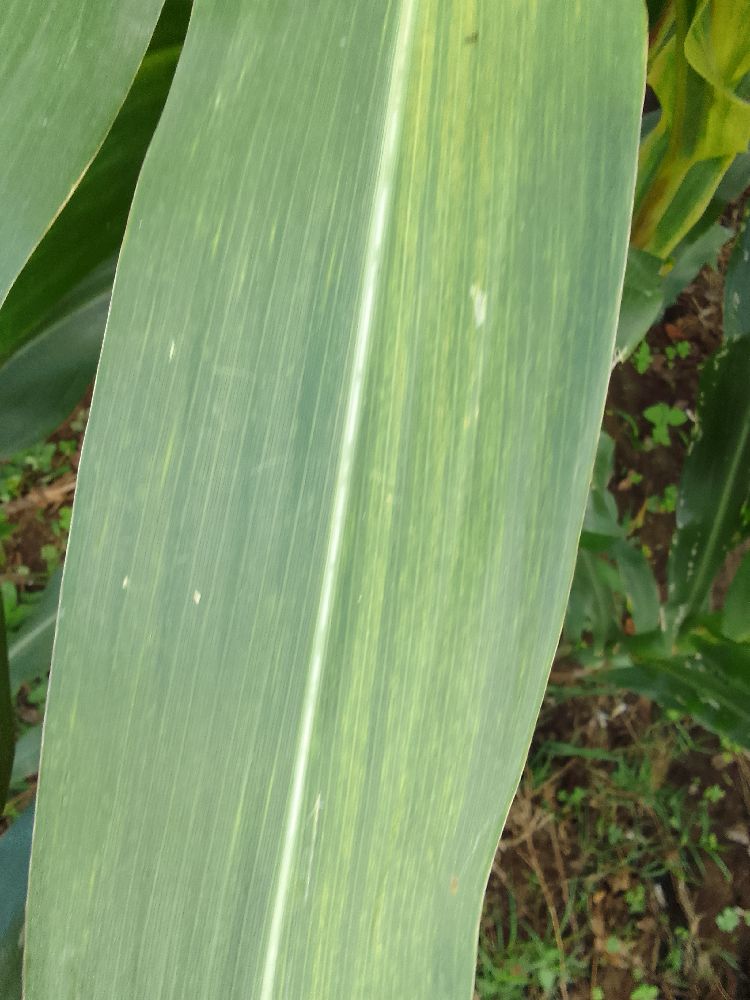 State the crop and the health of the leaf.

maize, maize lethal necrosis
